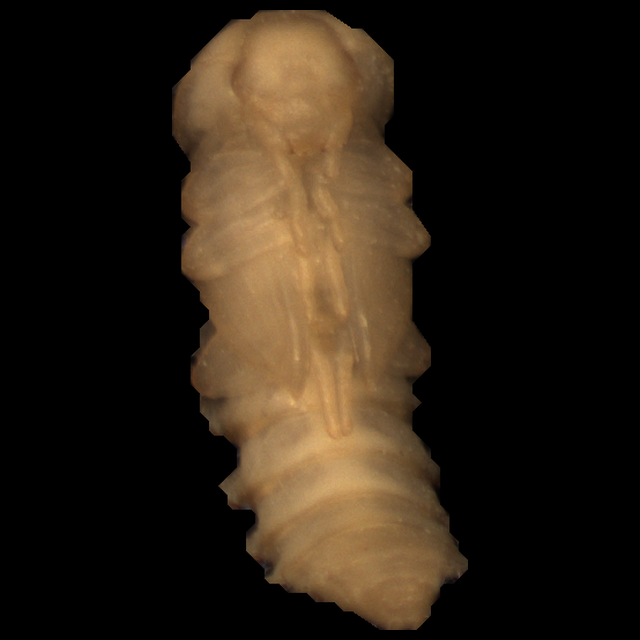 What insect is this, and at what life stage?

mealworm pupa
